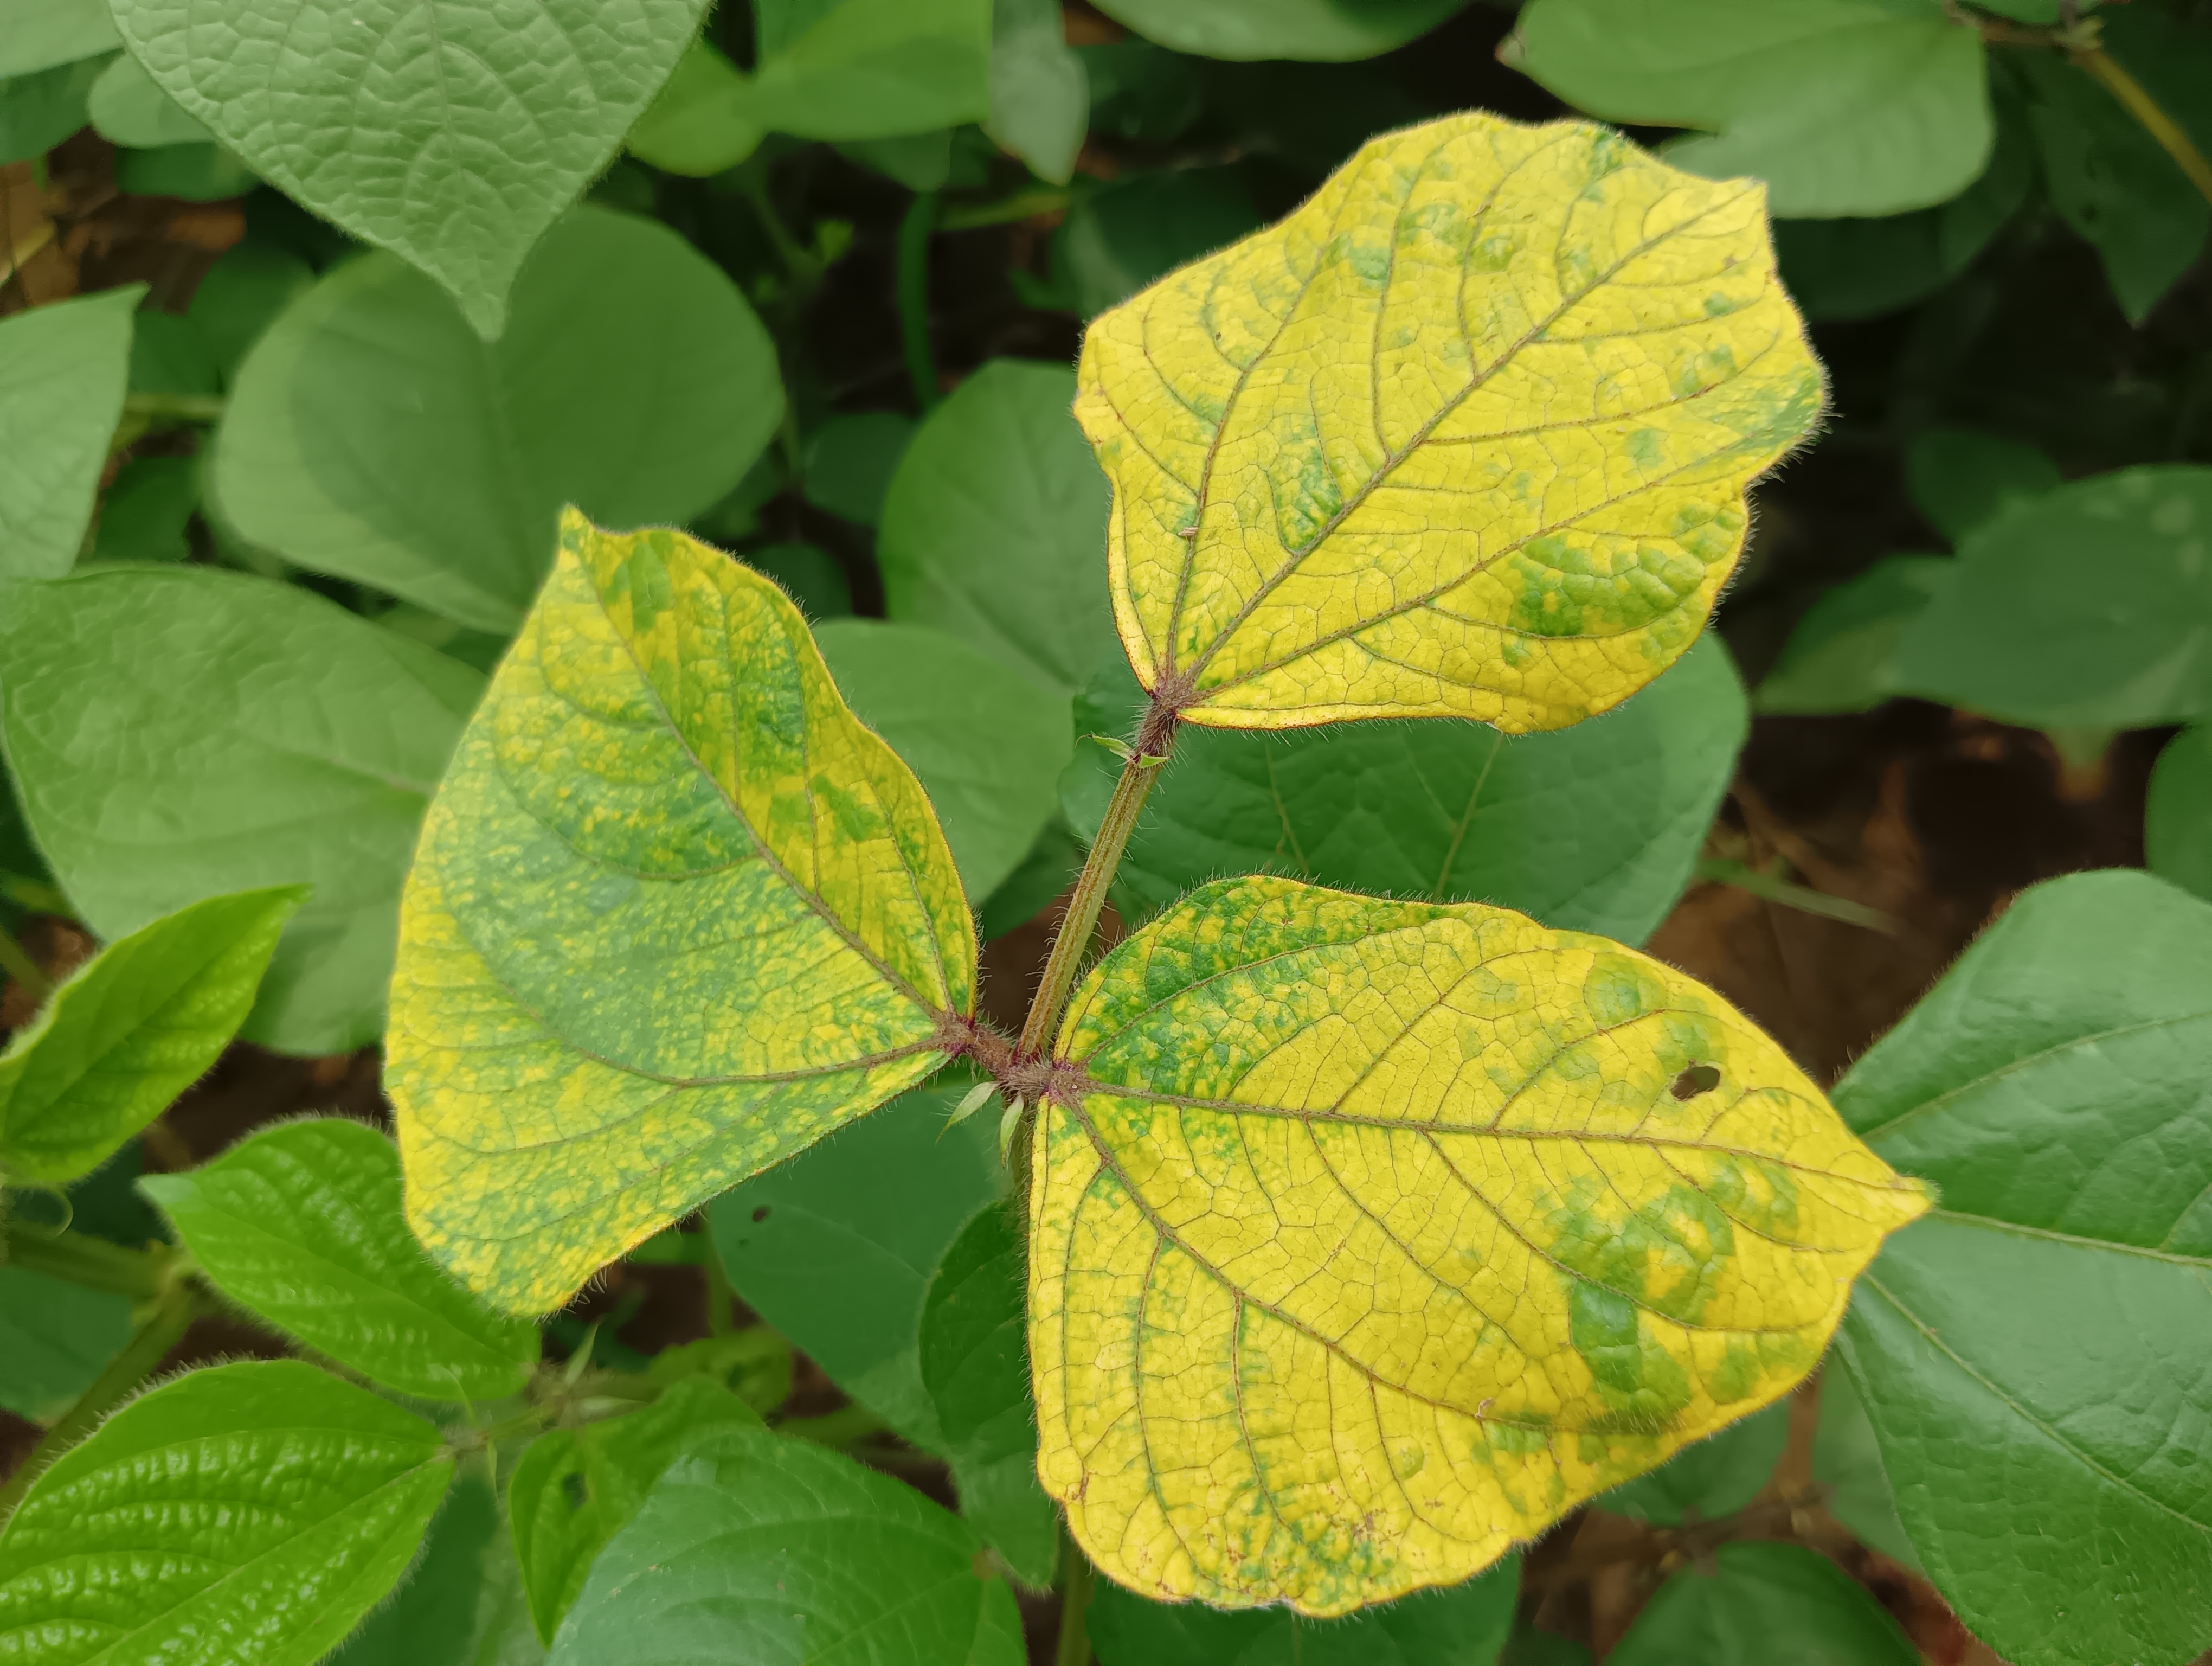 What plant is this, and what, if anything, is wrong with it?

mungbean, yellow mosaic
